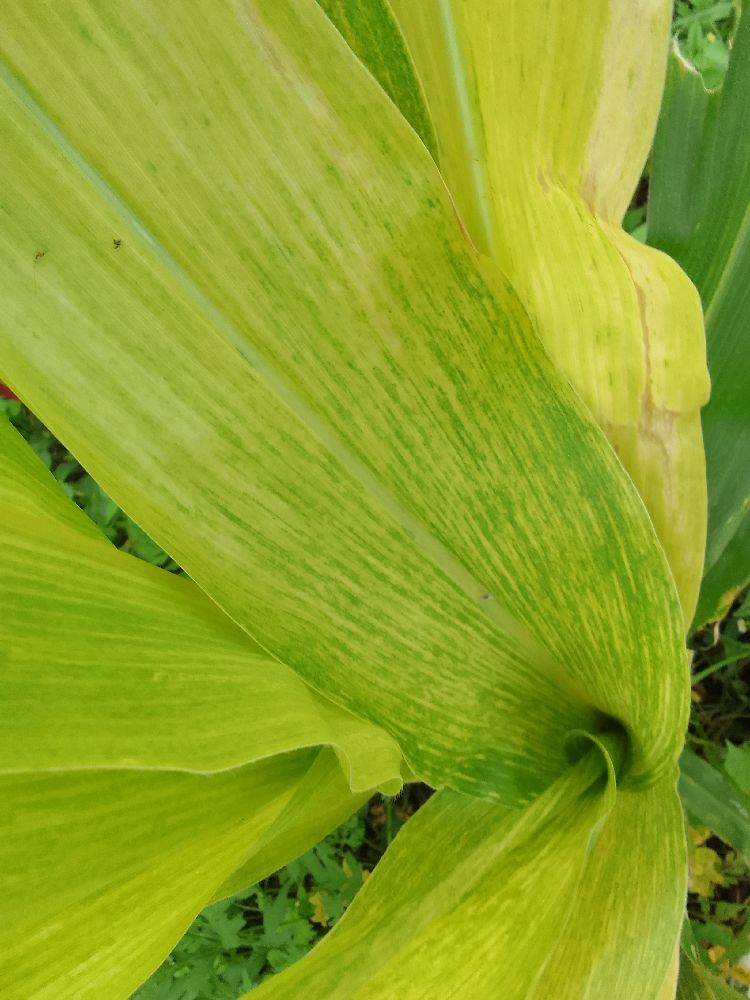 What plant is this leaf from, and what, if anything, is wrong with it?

maize, maize lethal necrosis
